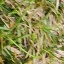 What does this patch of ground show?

grass
